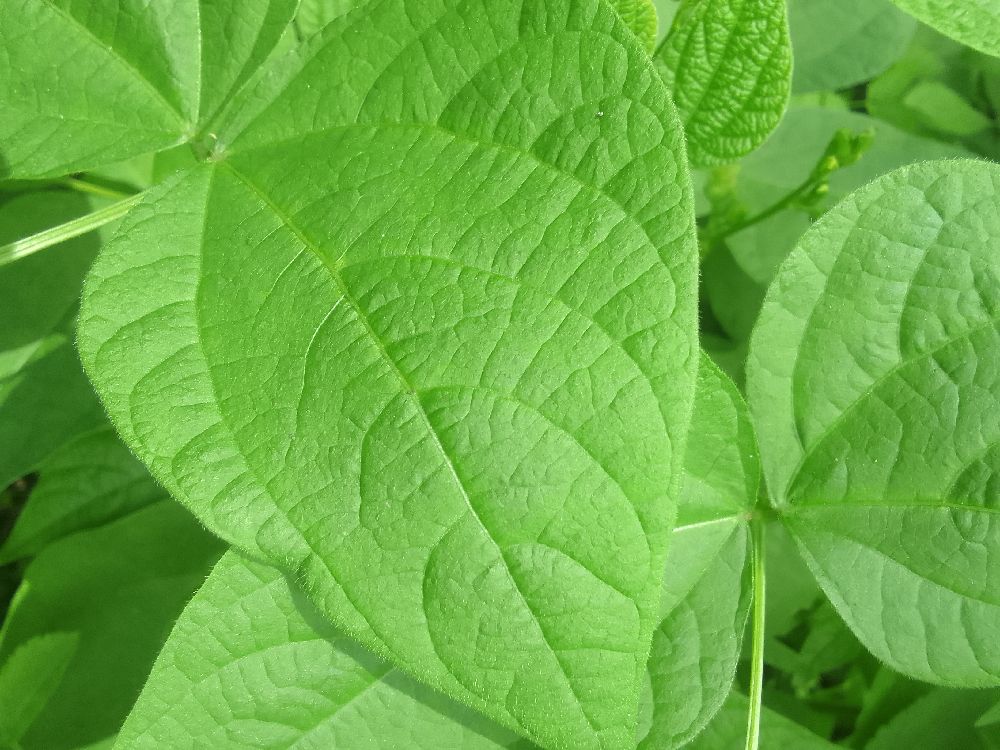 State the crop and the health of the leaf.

common bean, healthy
